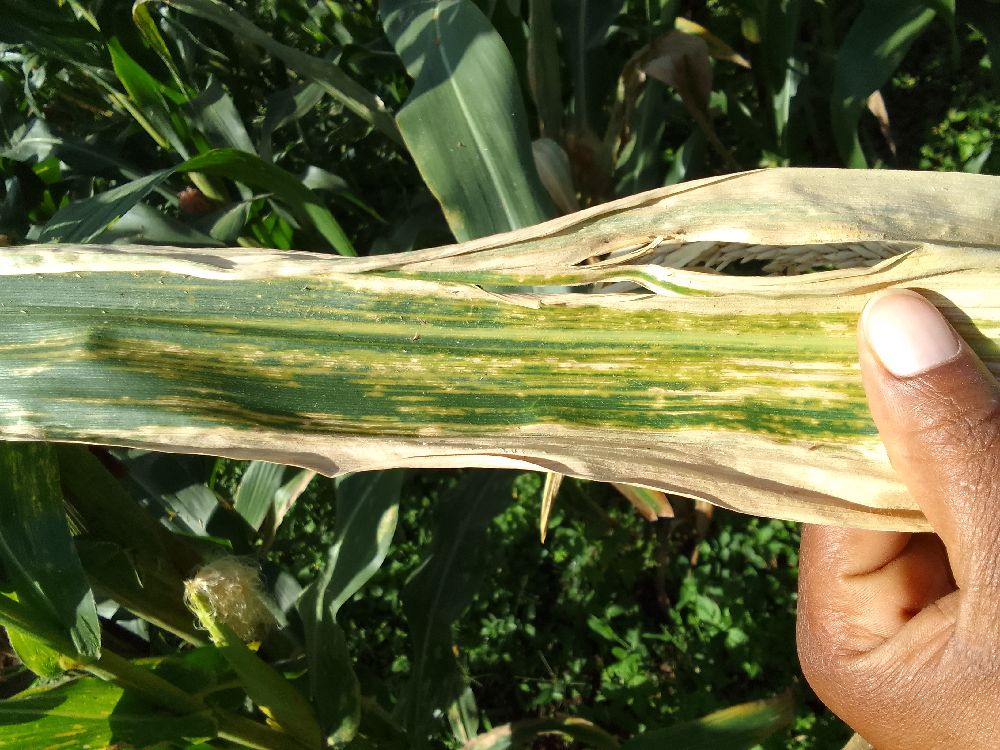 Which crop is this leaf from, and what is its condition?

maize, maize lethal necrosis
